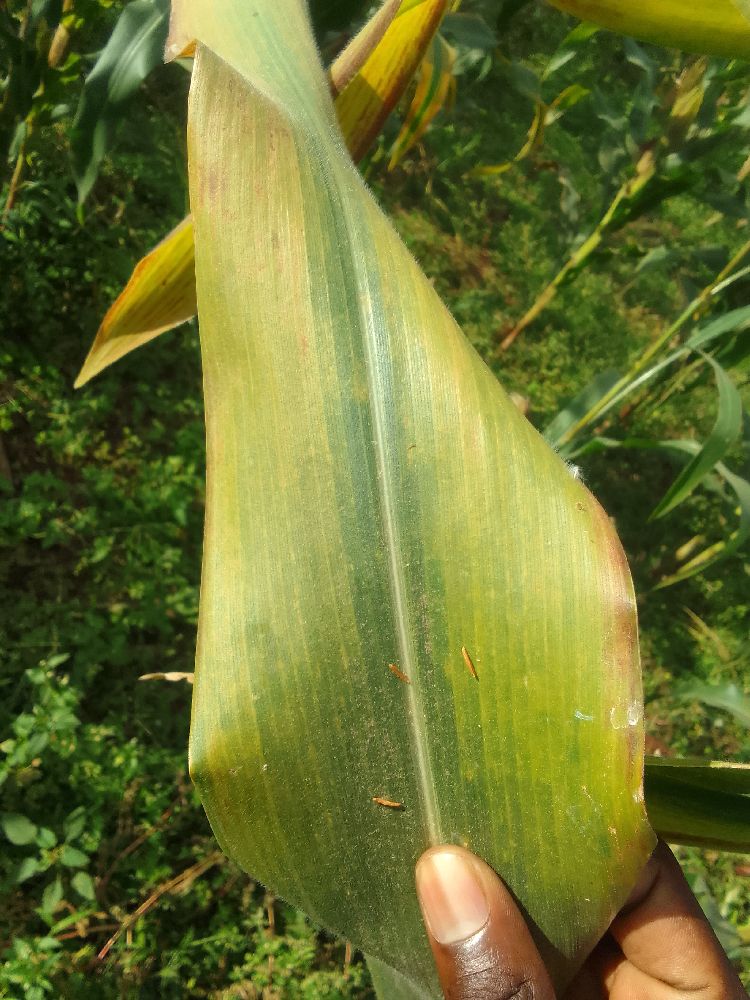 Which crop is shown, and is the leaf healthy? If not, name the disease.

maize, maize lethal necrosis
